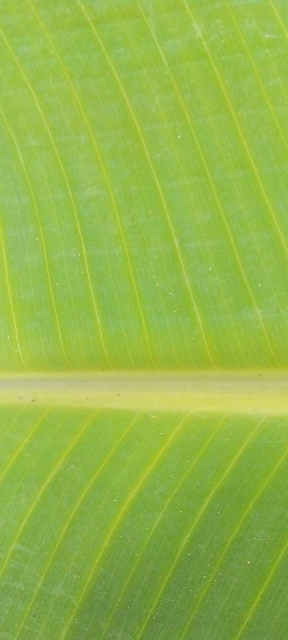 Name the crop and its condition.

banana, healthy
